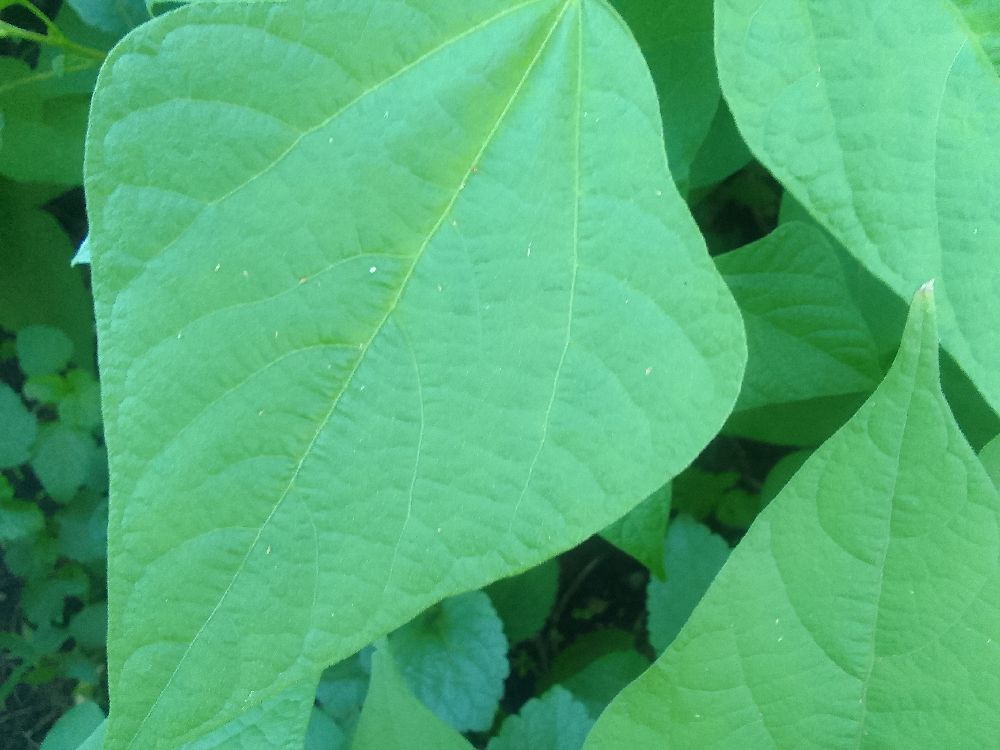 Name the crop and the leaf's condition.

common bean, healthy
